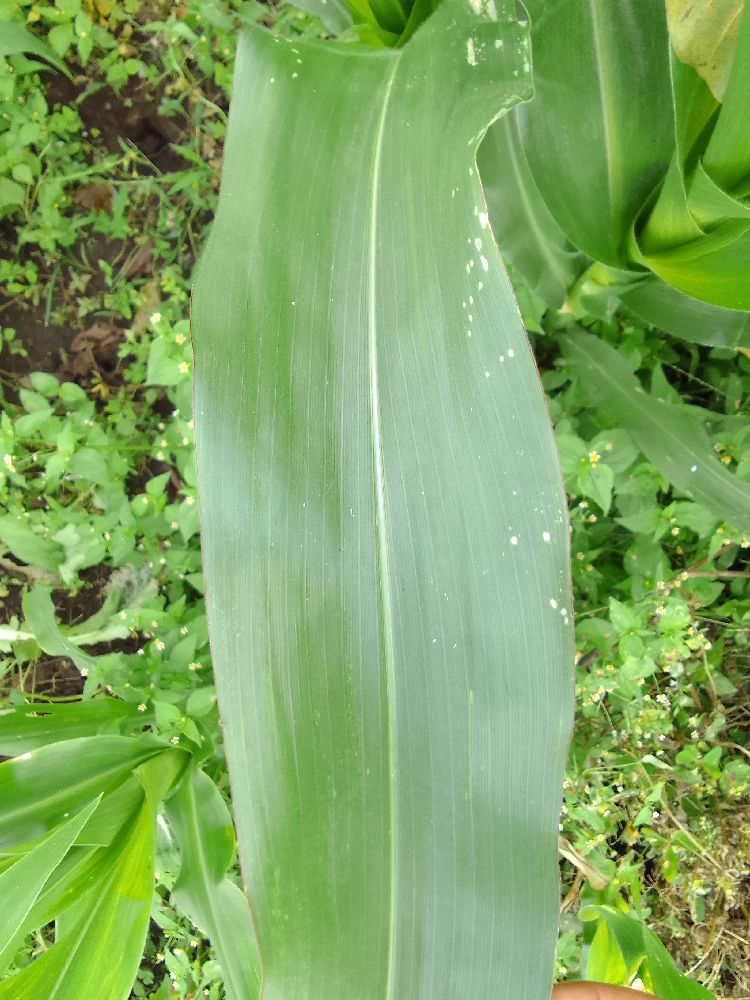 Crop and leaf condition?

maize, healthy
